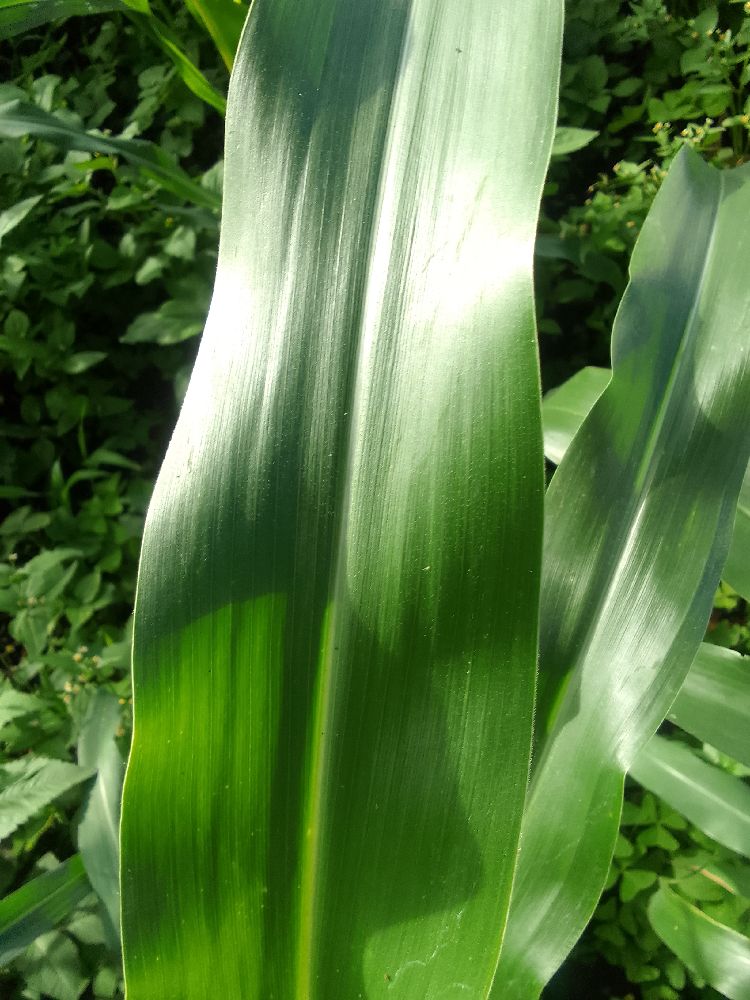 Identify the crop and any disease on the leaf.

maize, healthy
